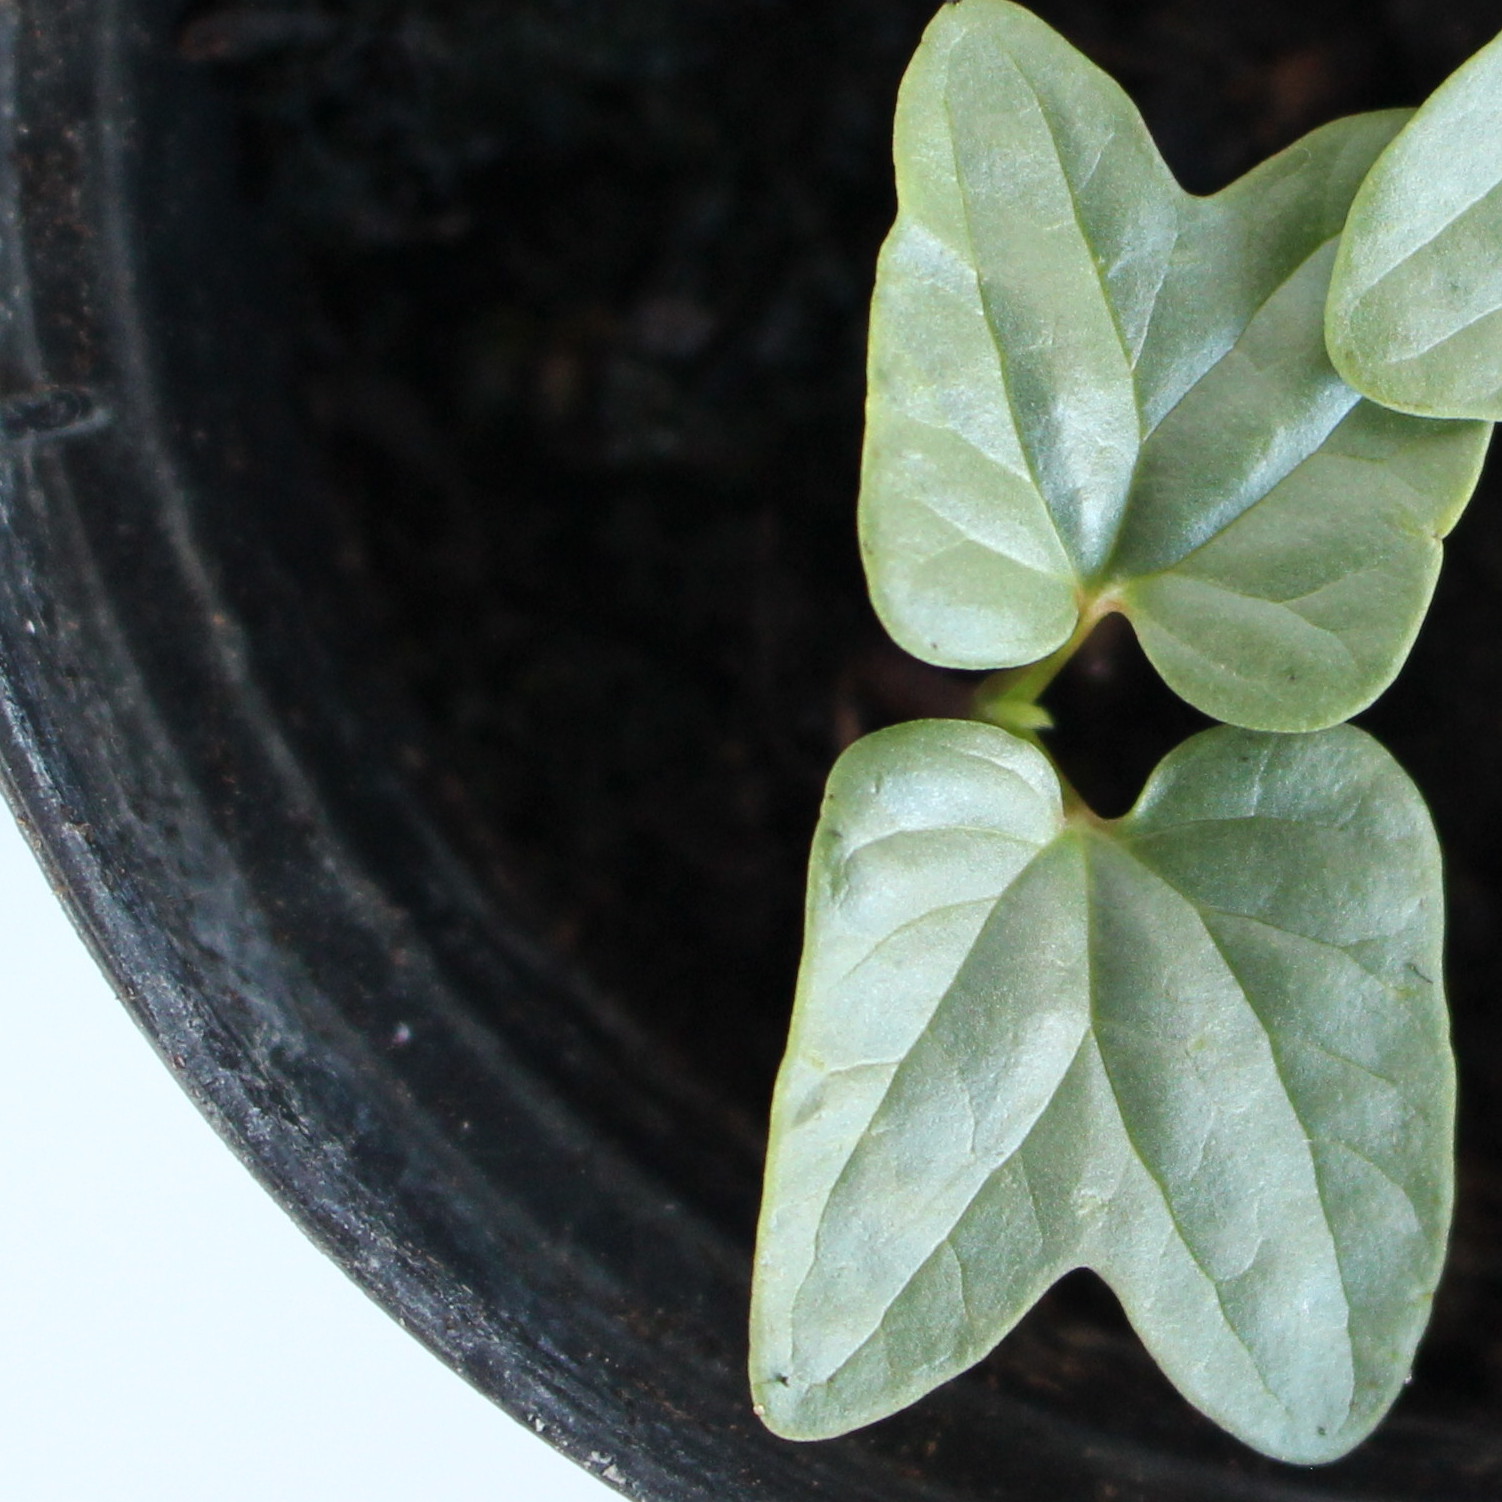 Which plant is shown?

Convolvulus arvensis
